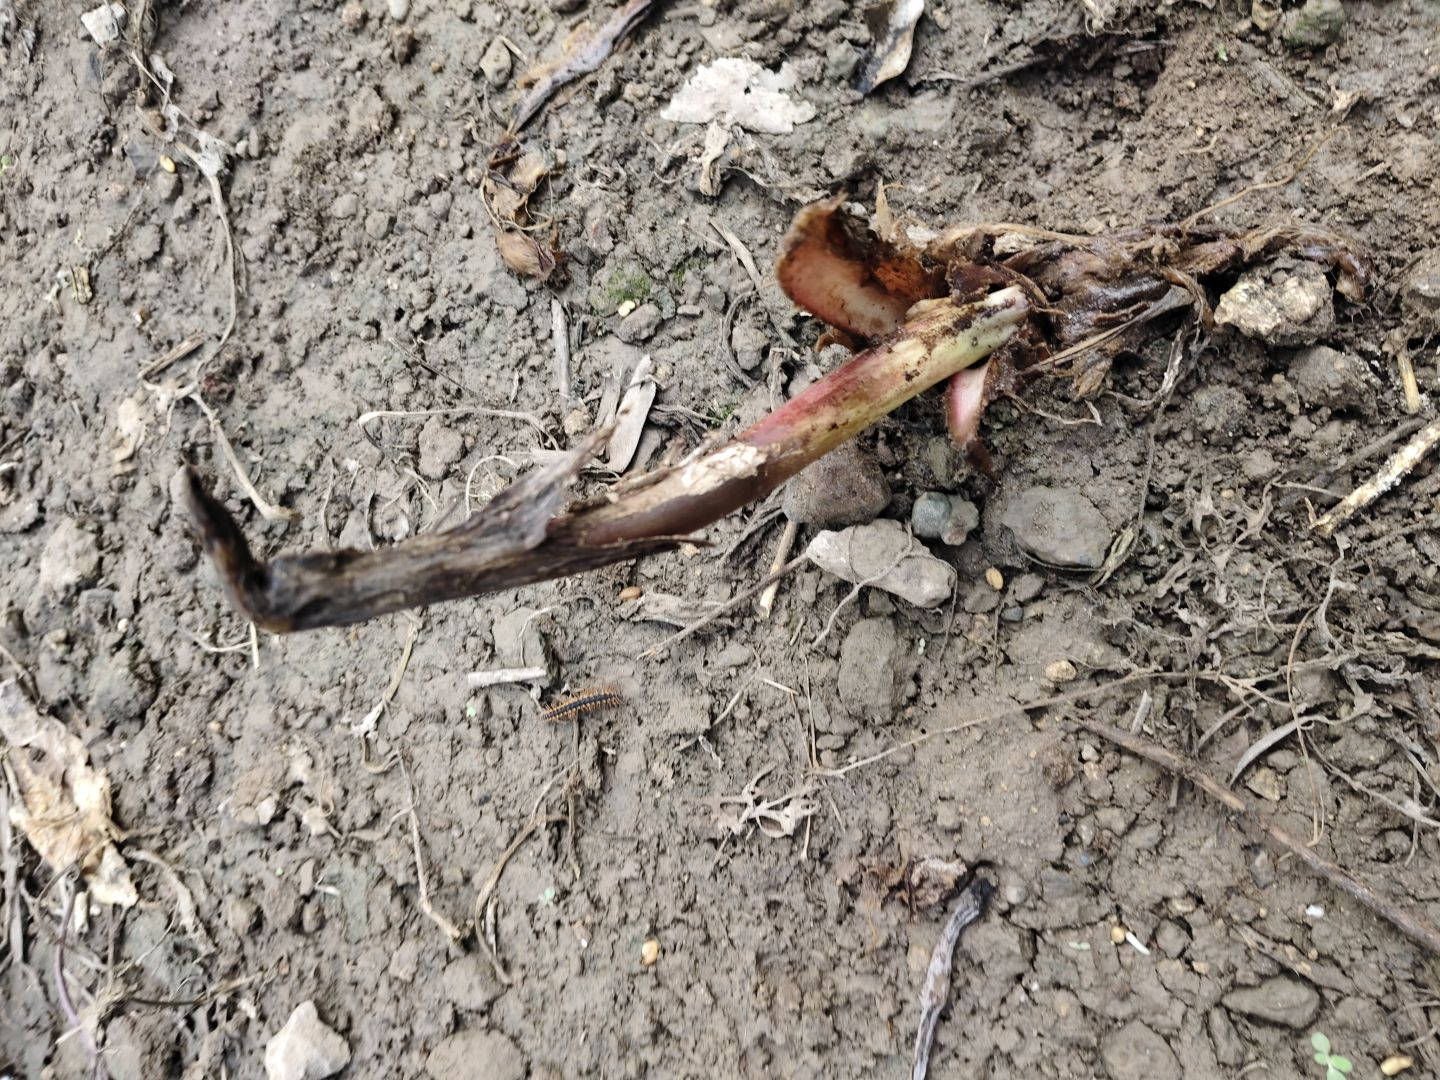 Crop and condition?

taro, root rot
